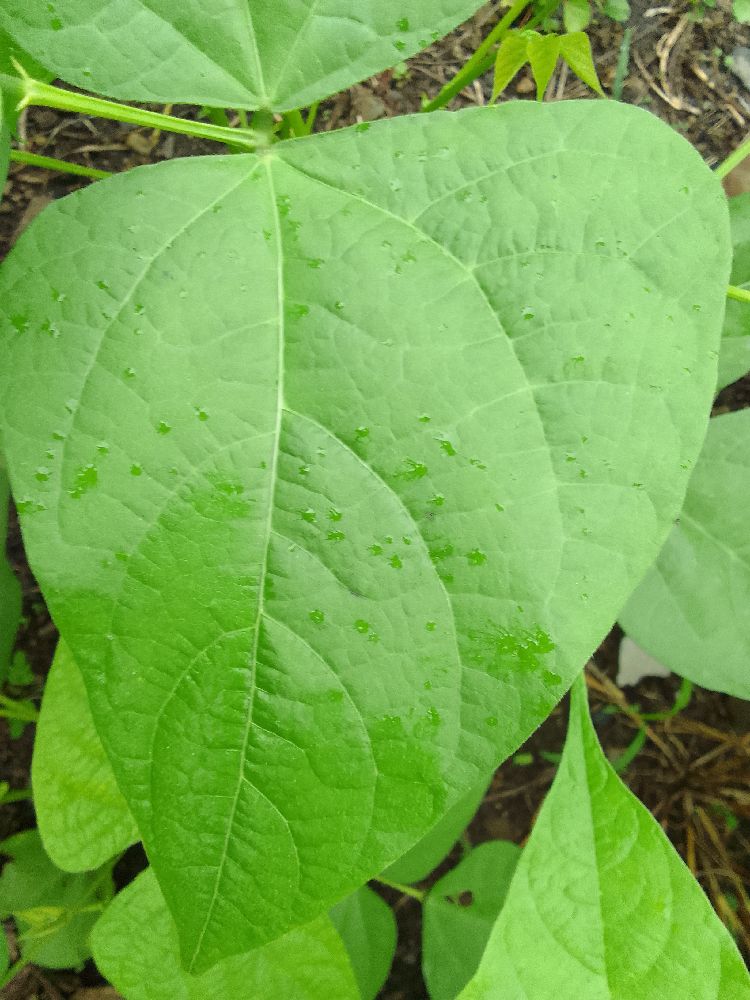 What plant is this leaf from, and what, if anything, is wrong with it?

common bean, healthy
